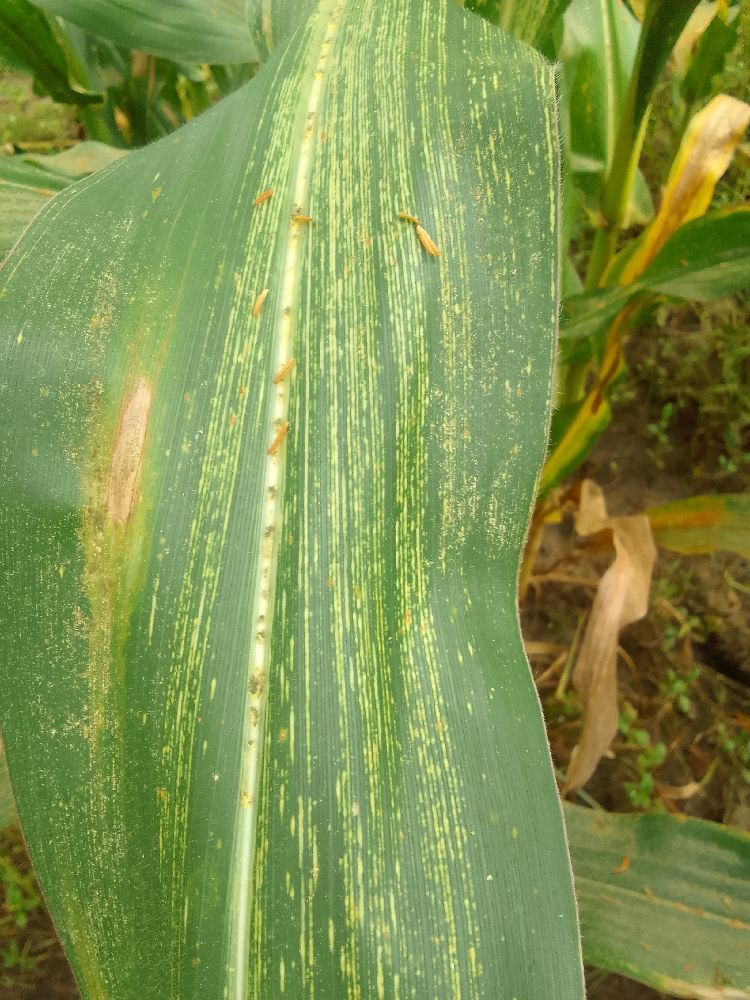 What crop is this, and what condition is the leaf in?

maize, maize streak virus
